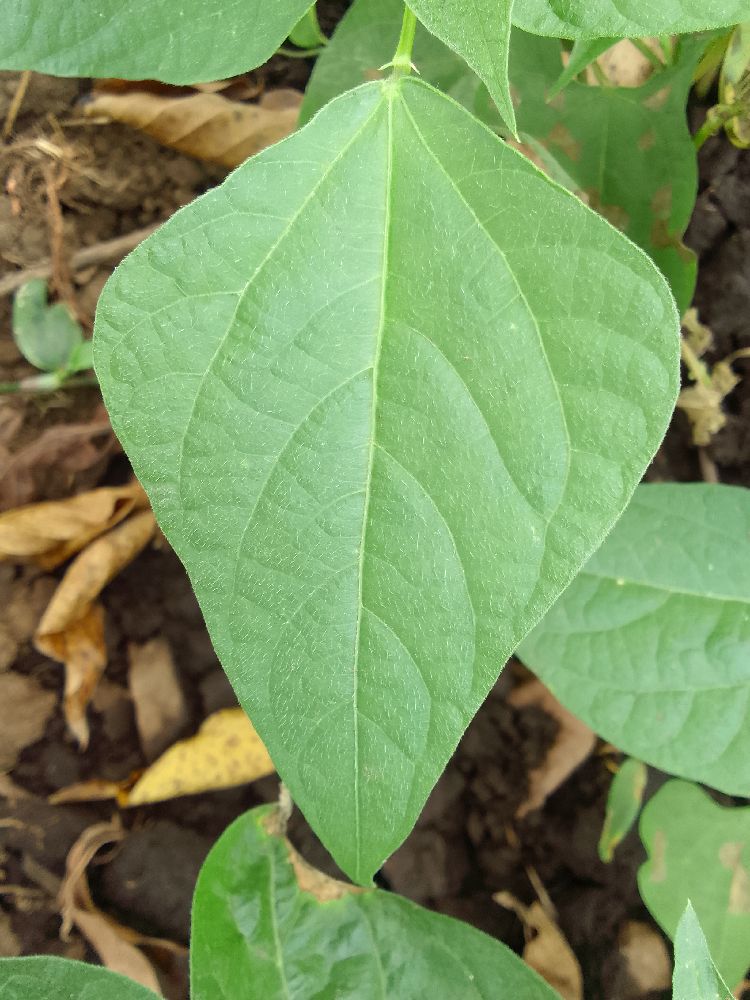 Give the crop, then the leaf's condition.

common bean, healthy
